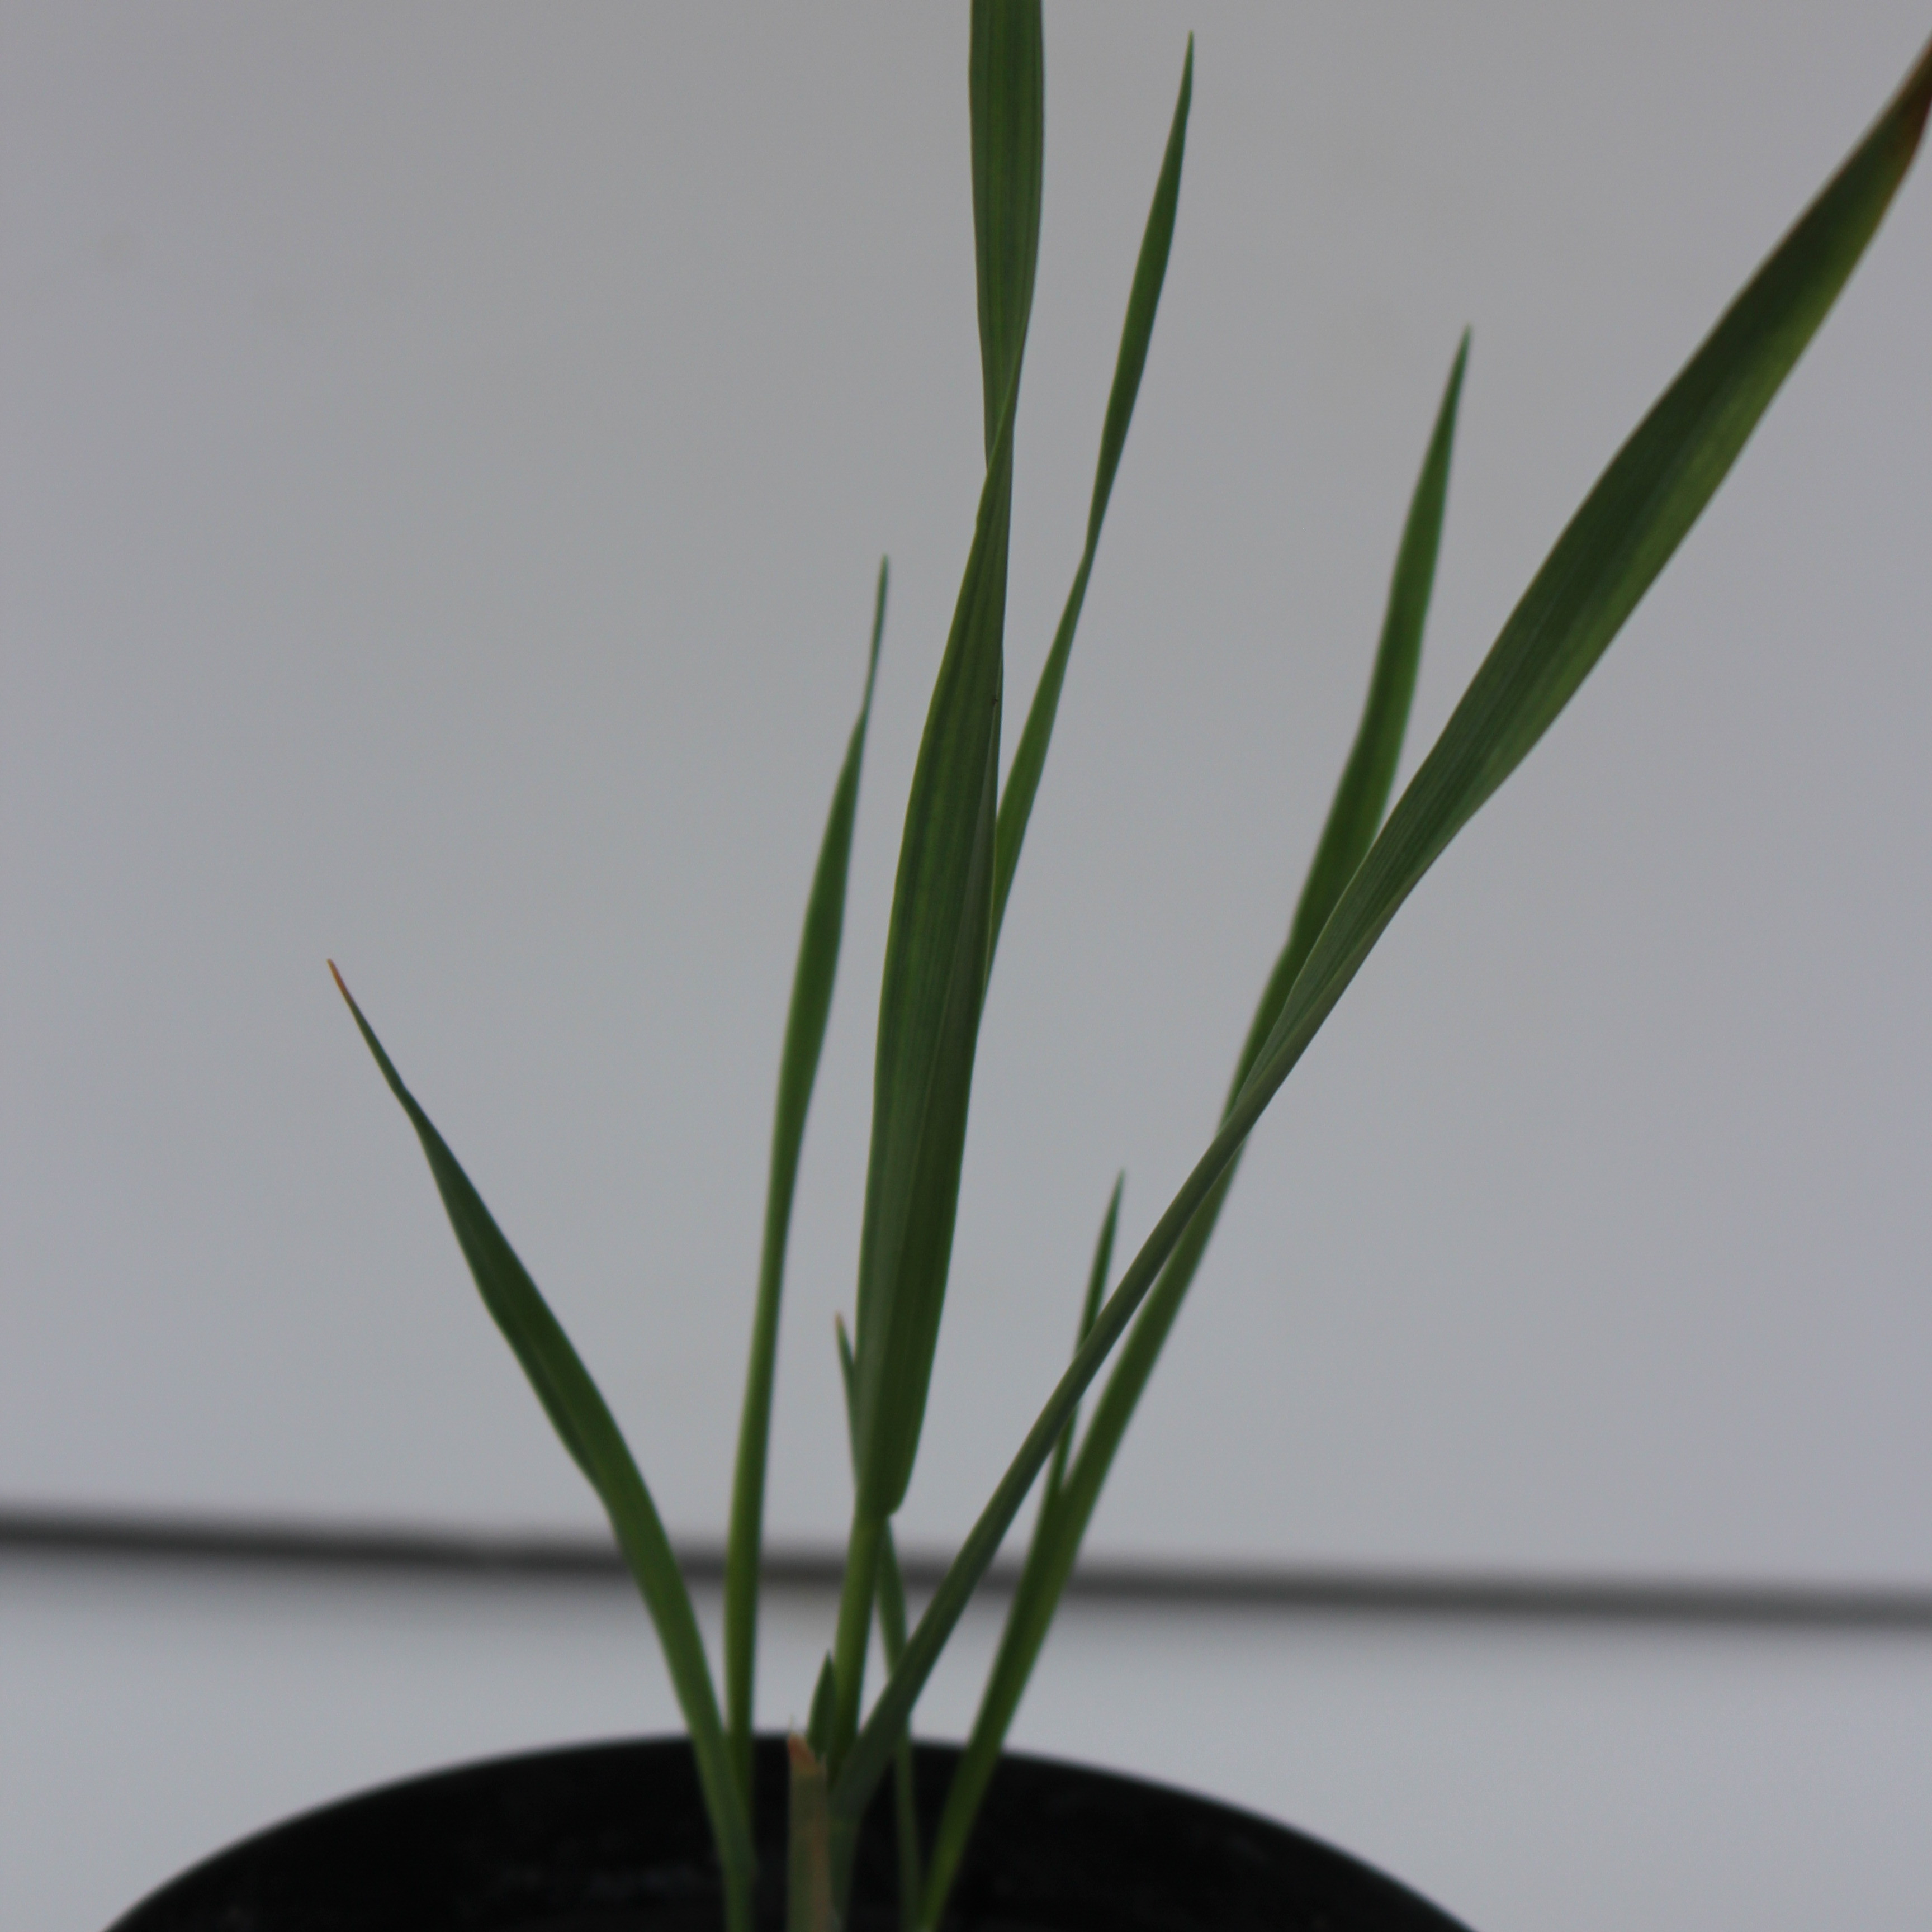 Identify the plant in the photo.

Avena sterilis
